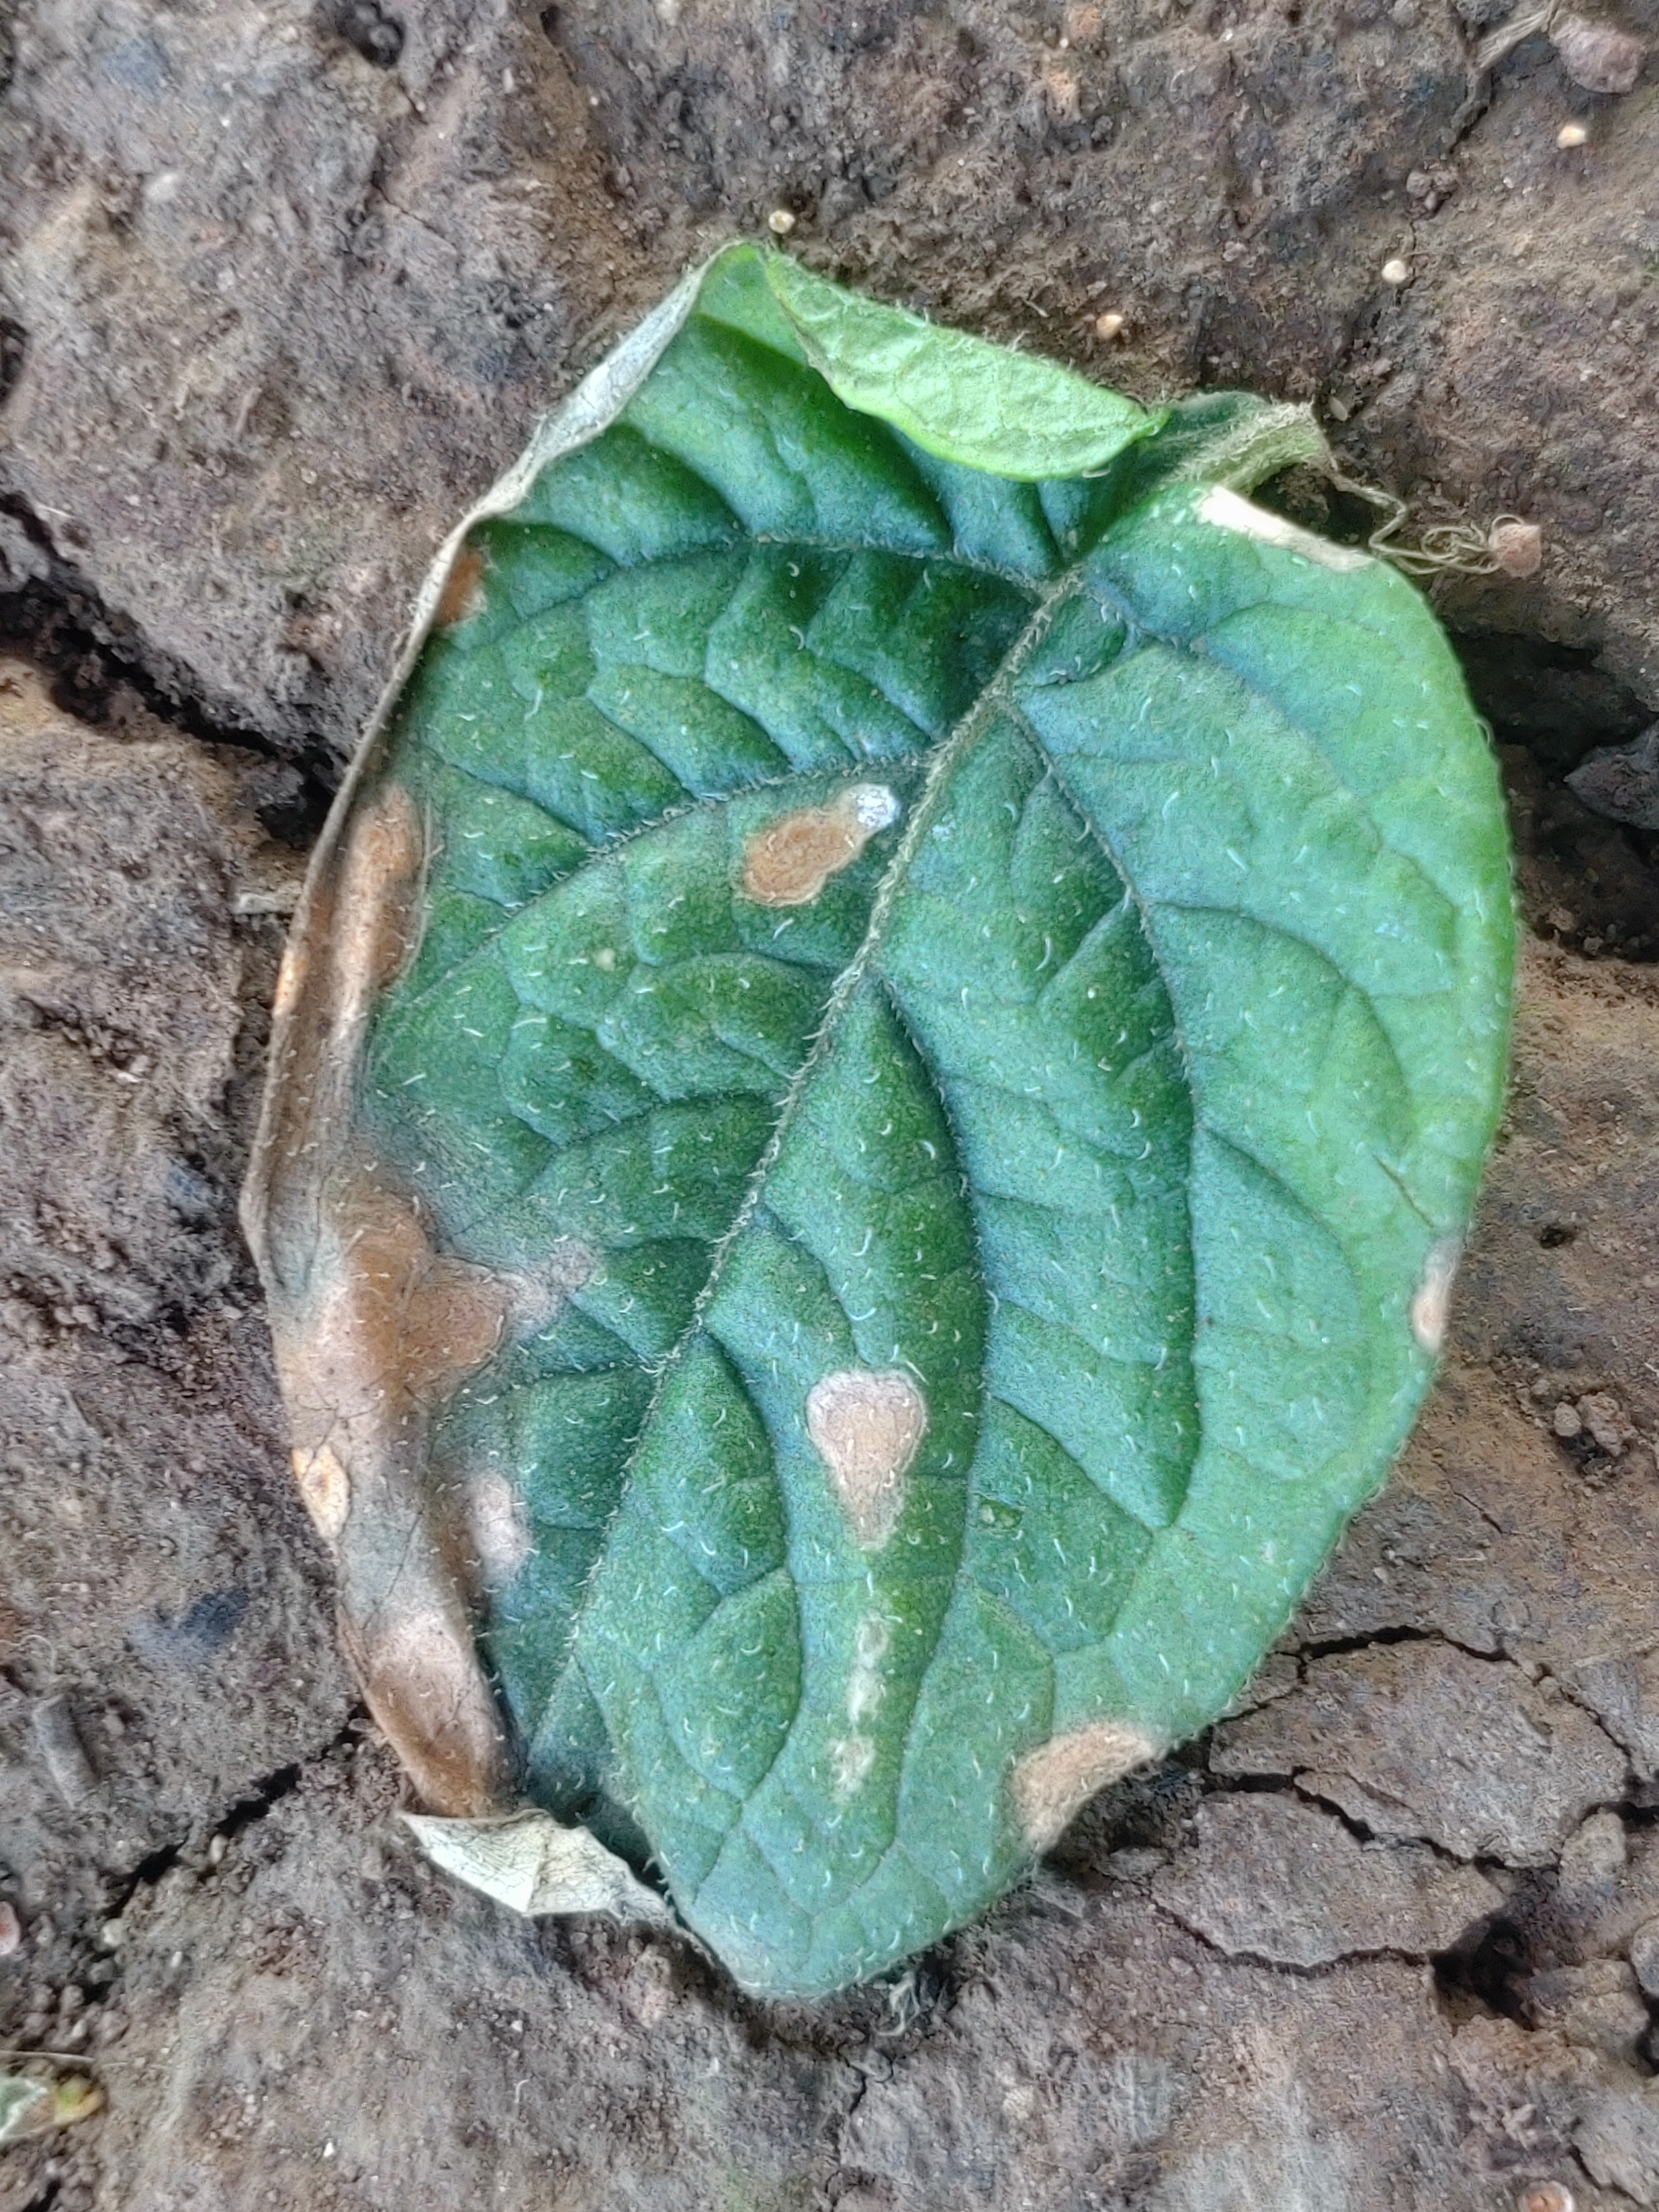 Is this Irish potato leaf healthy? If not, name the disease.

early blight
